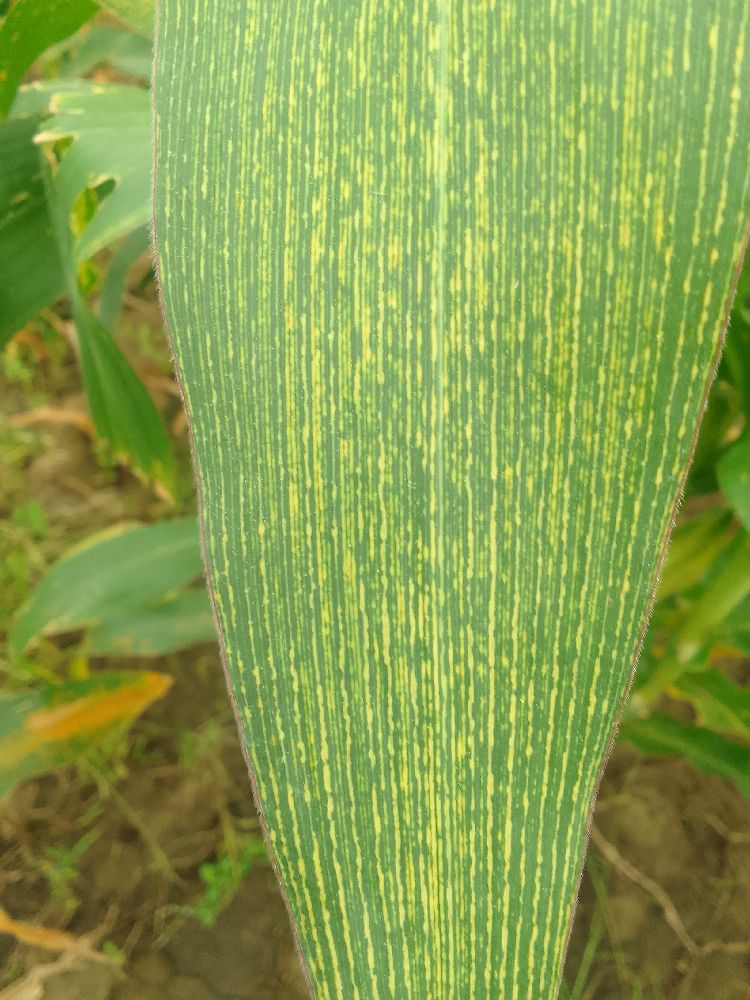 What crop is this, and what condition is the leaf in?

maize, maize streak virus
